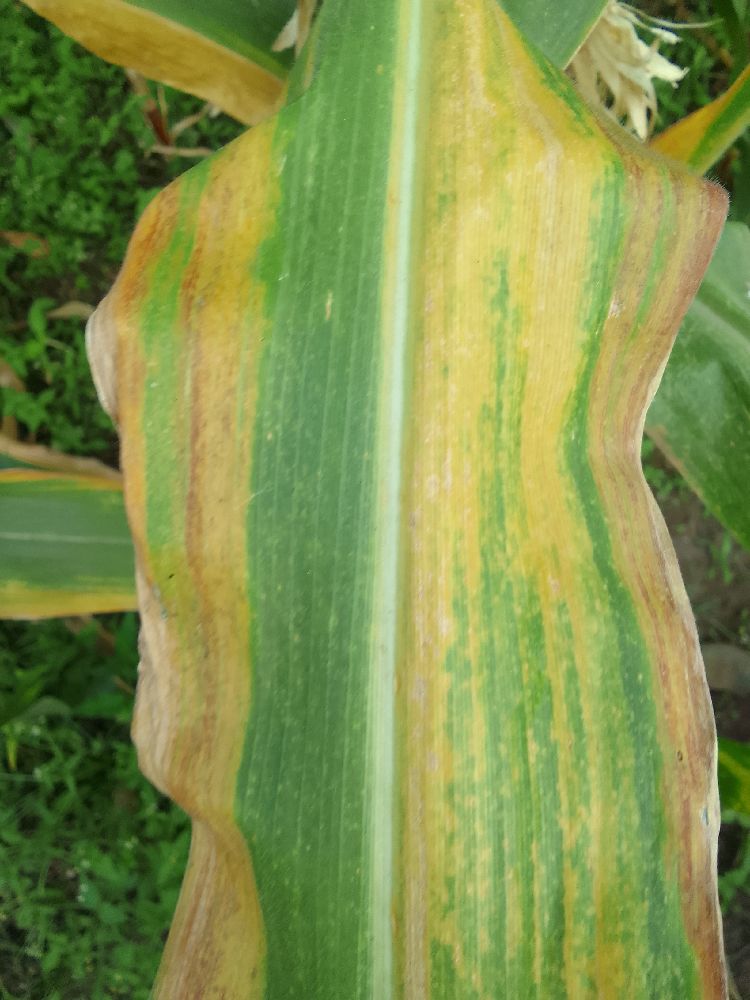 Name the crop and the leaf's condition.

maize, maize lethal necrosis
